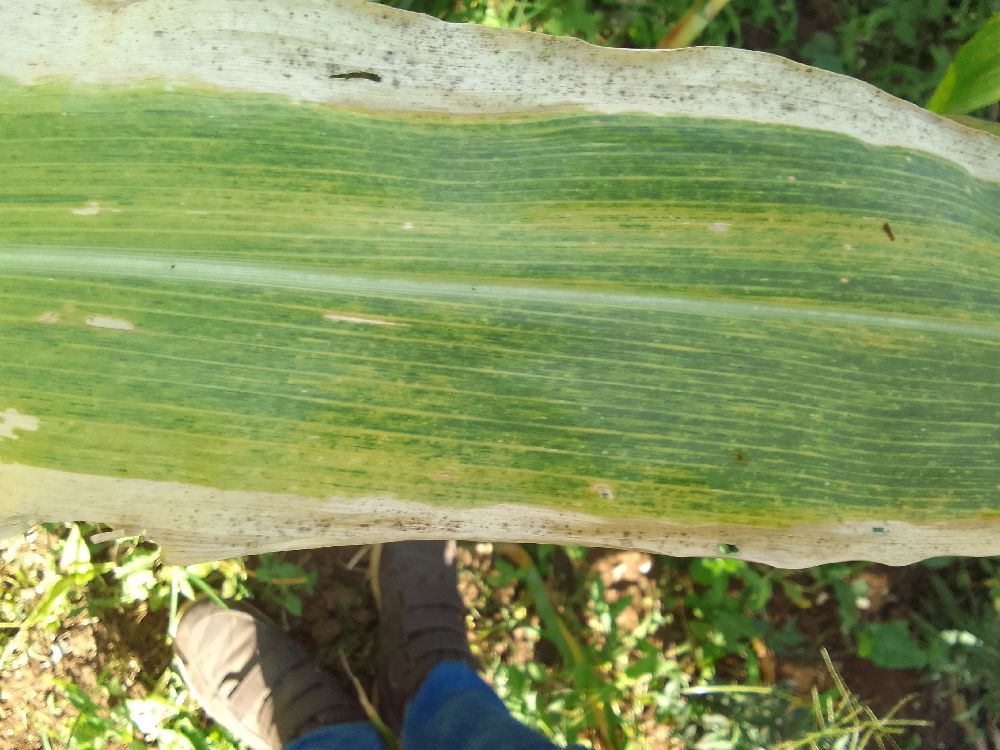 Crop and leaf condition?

maize, maize lethal necrosis
